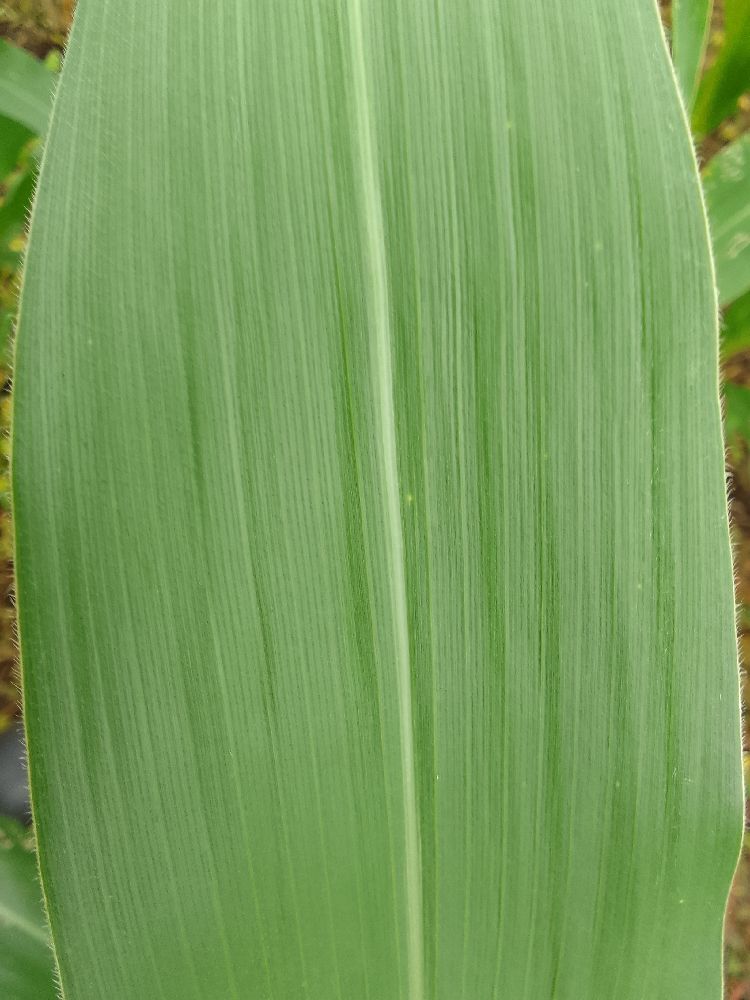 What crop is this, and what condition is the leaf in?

maize, healthy
